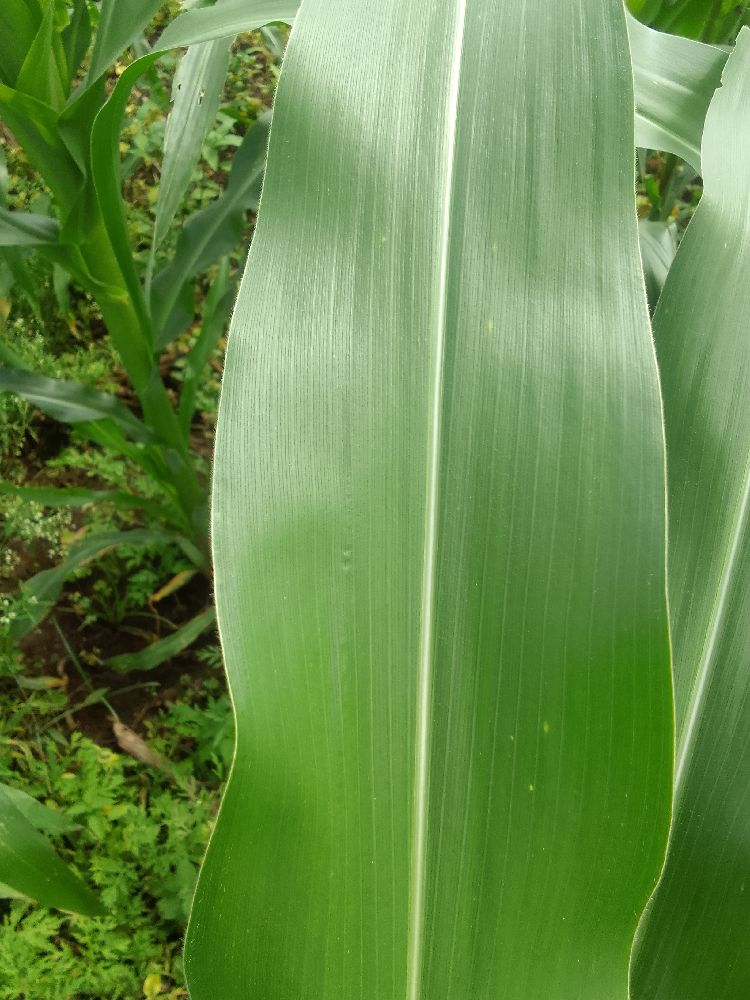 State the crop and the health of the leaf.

maize, healthy
